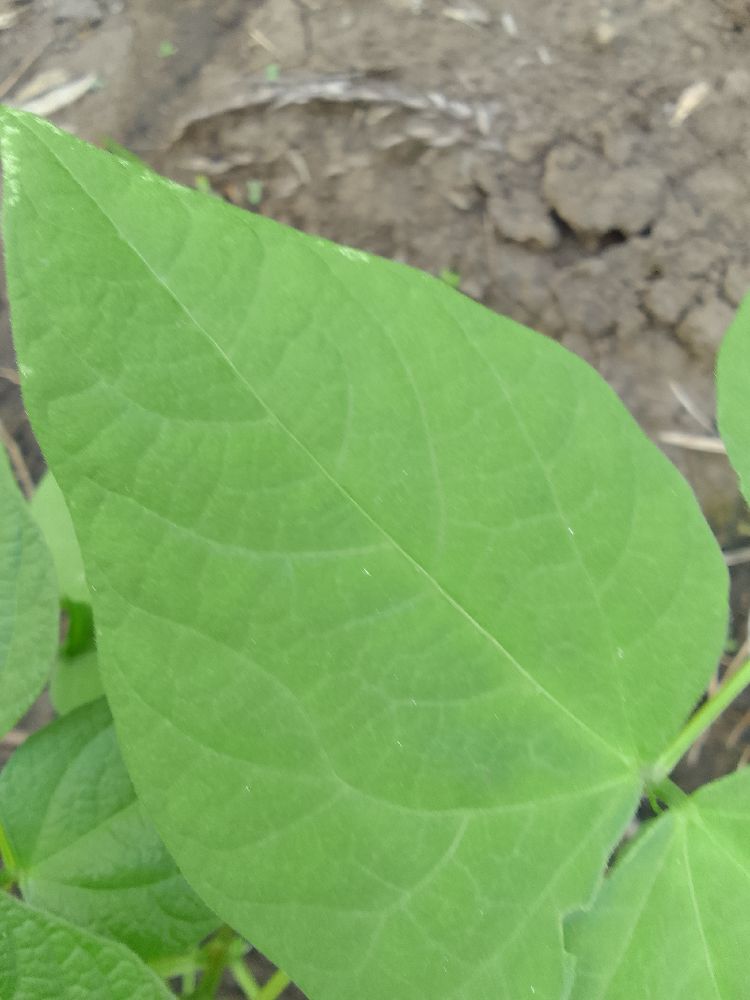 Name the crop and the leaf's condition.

common bean, healthy
